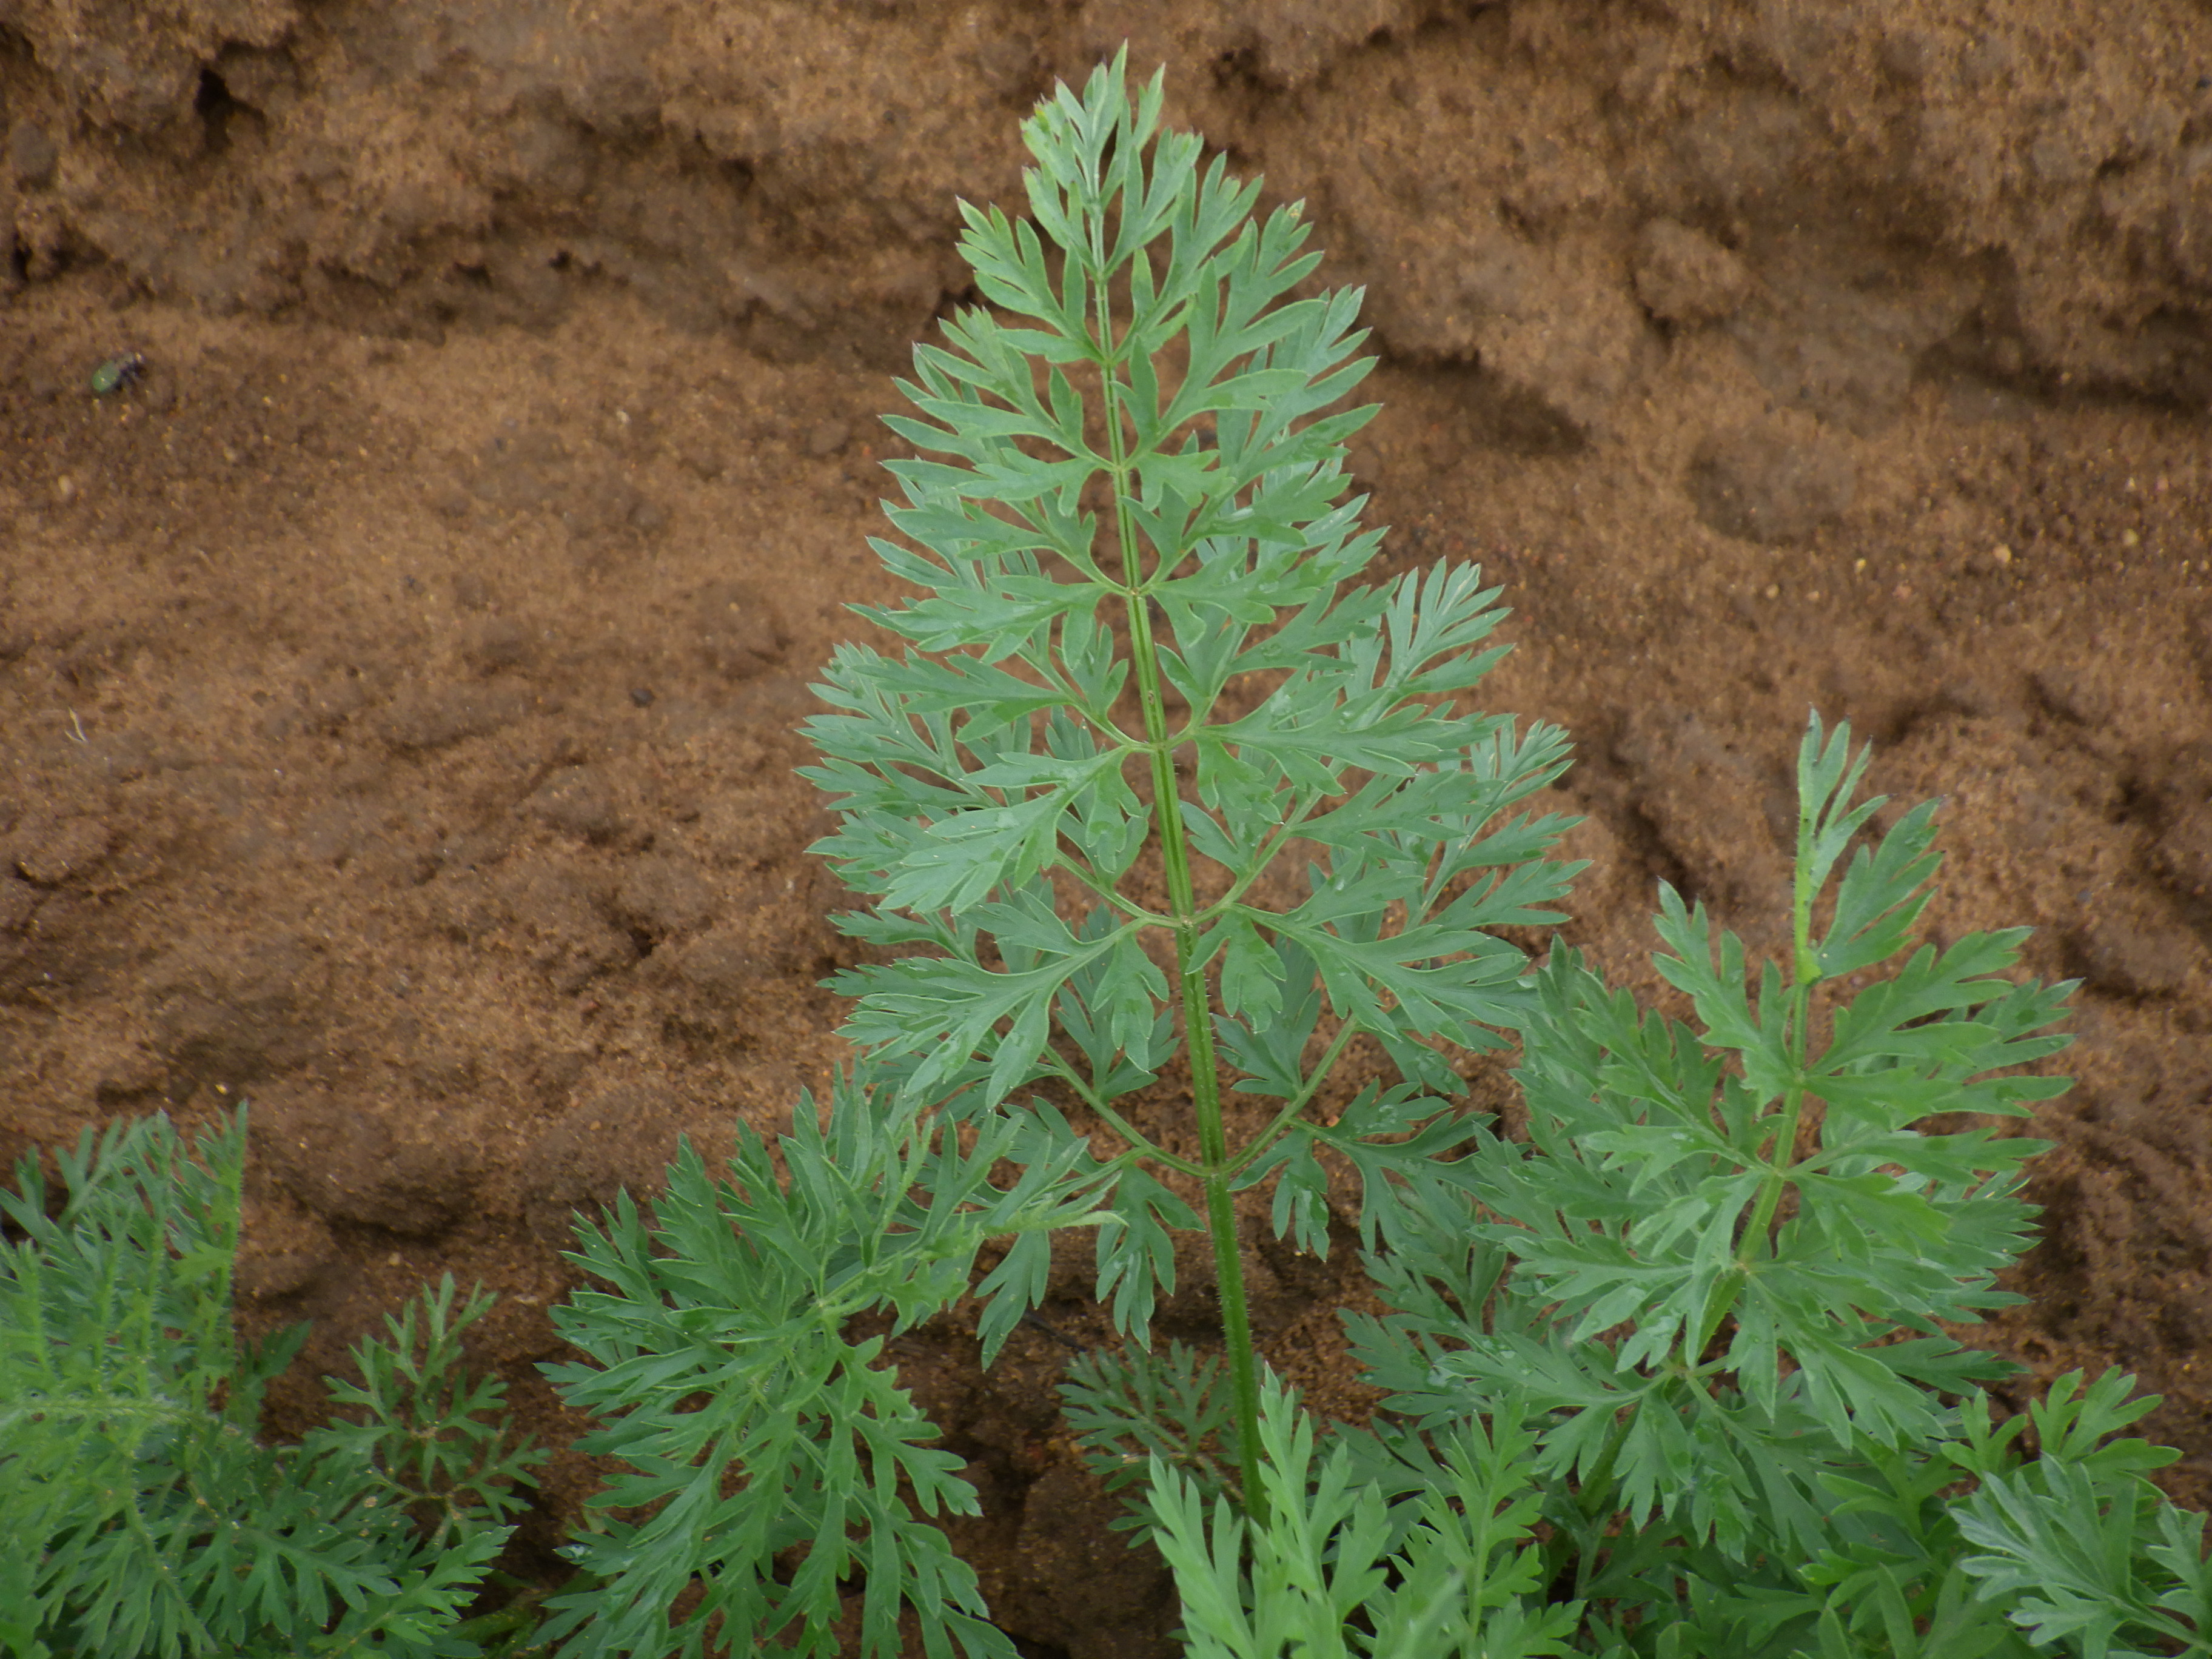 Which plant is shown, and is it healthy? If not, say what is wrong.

carrot, healthy
